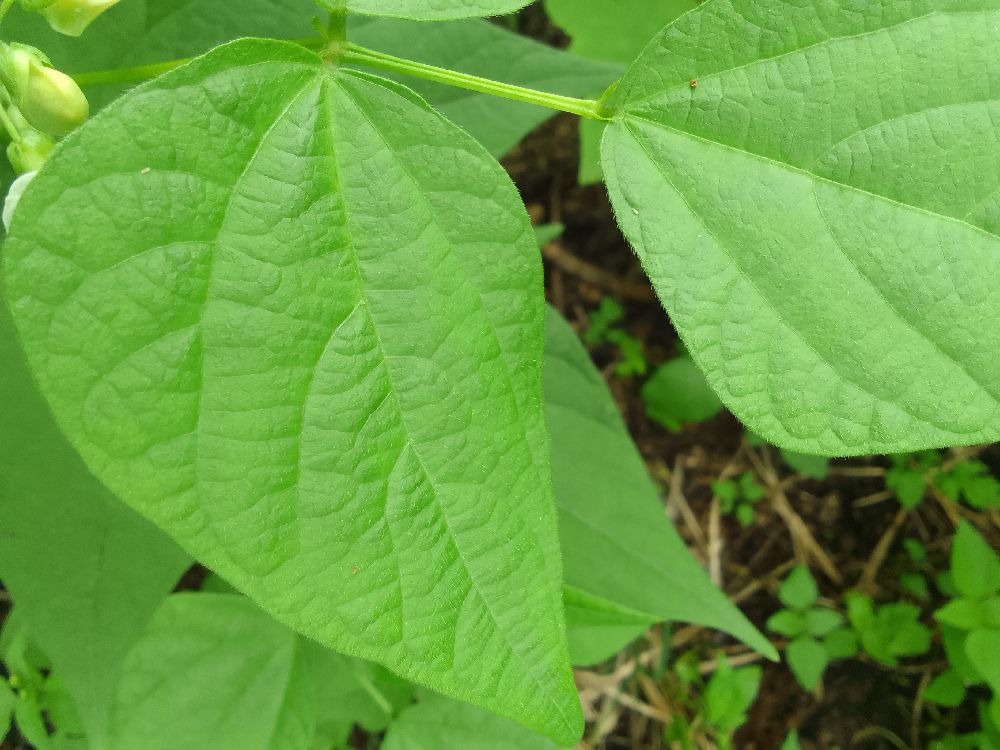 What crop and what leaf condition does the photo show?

common bean, healthy
